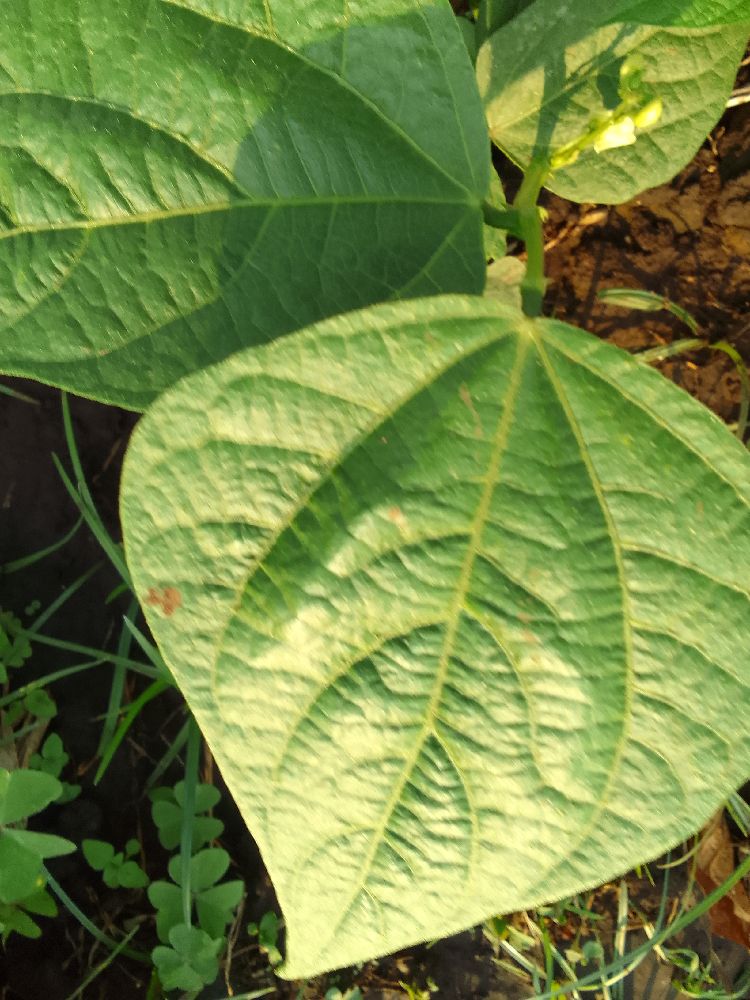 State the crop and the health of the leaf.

common bean, healthy
